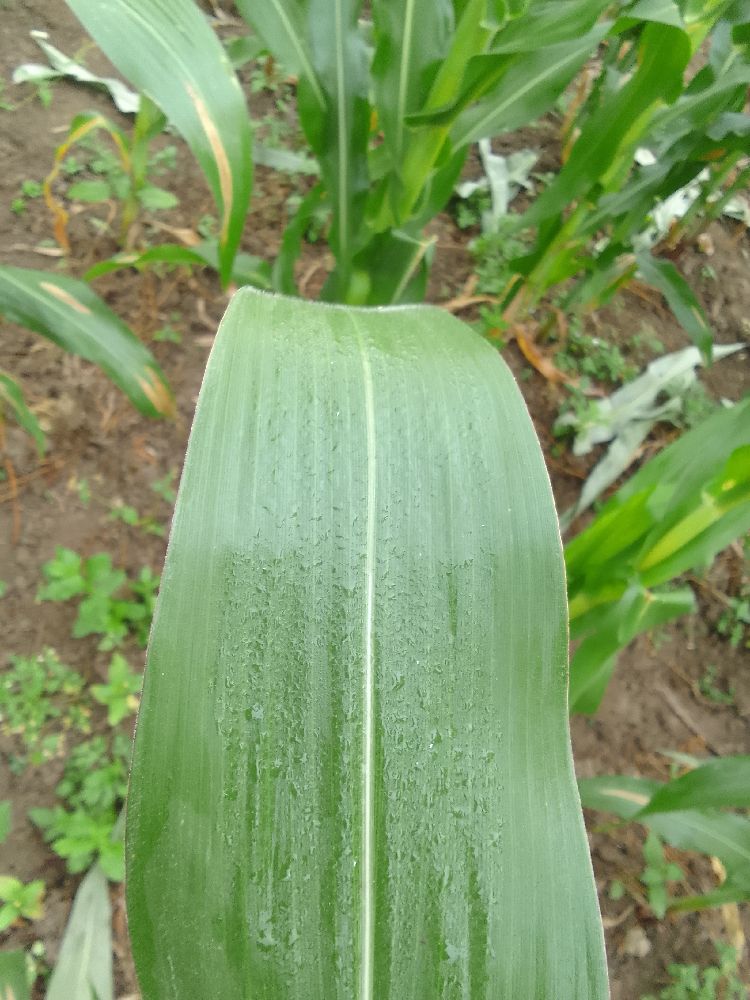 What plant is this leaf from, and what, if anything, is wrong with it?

maize, healthy
